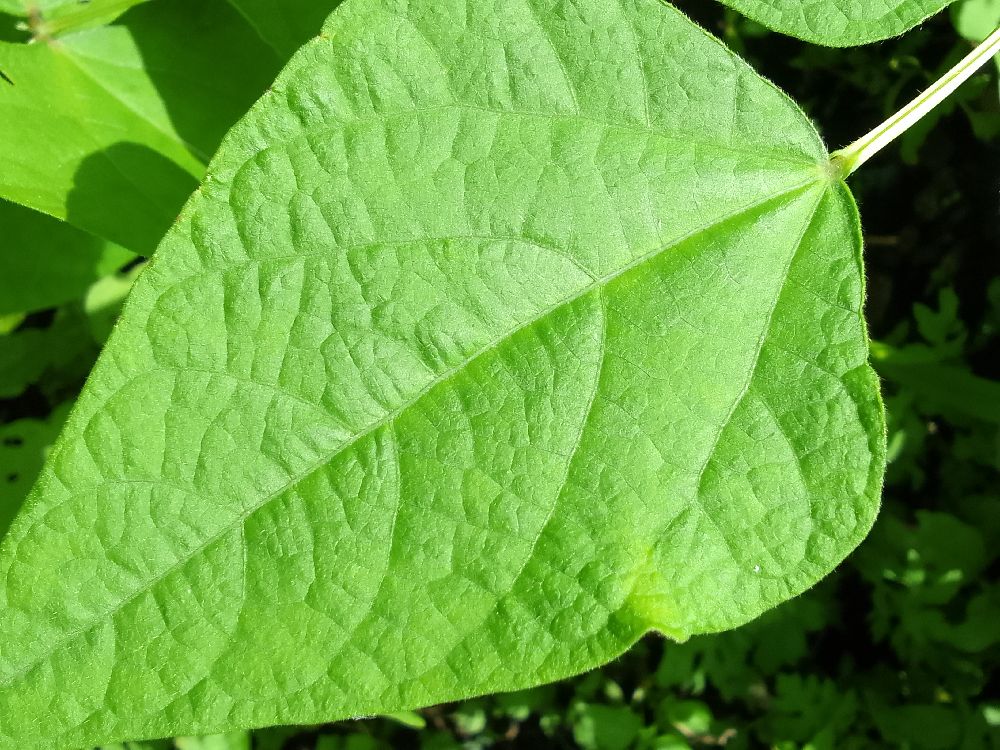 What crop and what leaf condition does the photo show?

common bean, healthy
